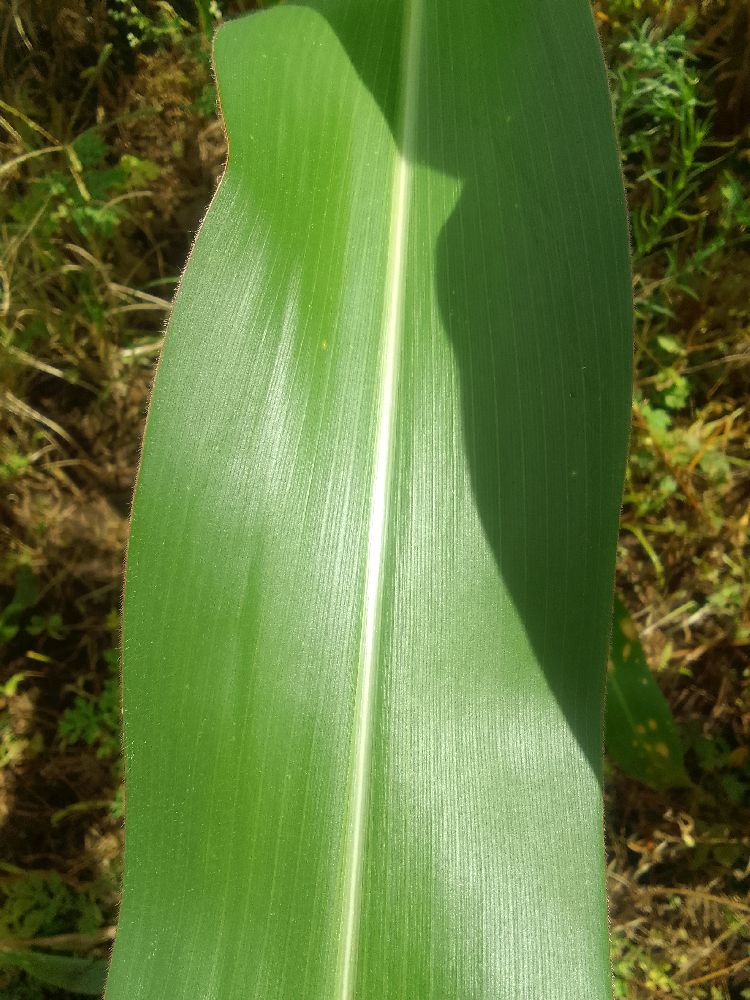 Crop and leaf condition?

maize, healthy
